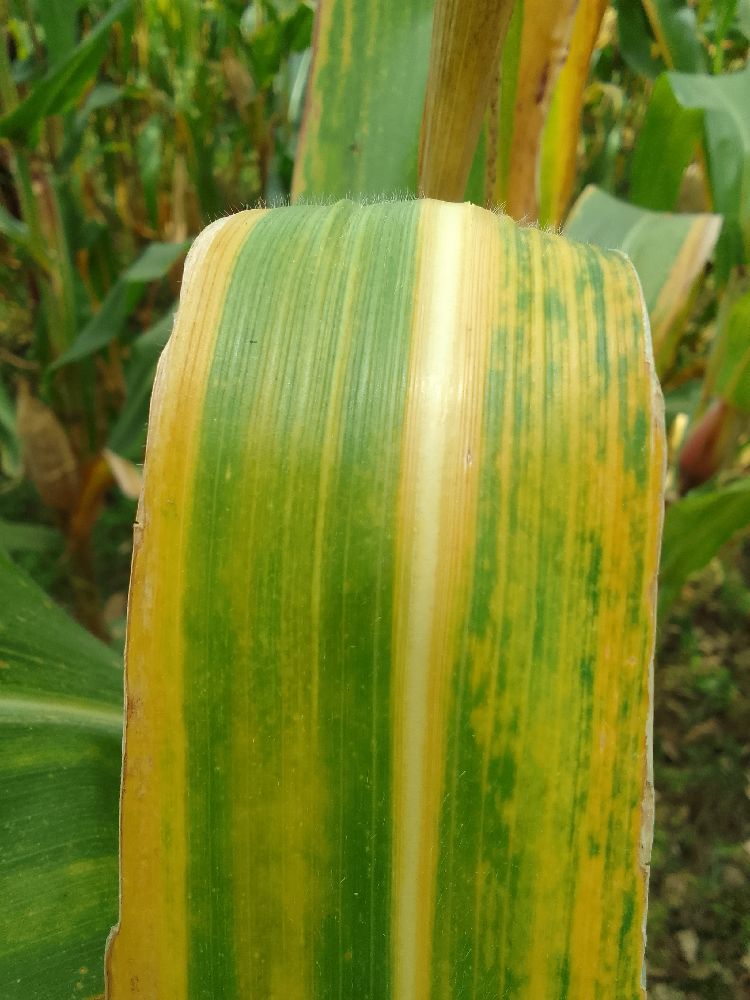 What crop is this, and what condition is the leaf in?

maize, maize lethal necrosis
